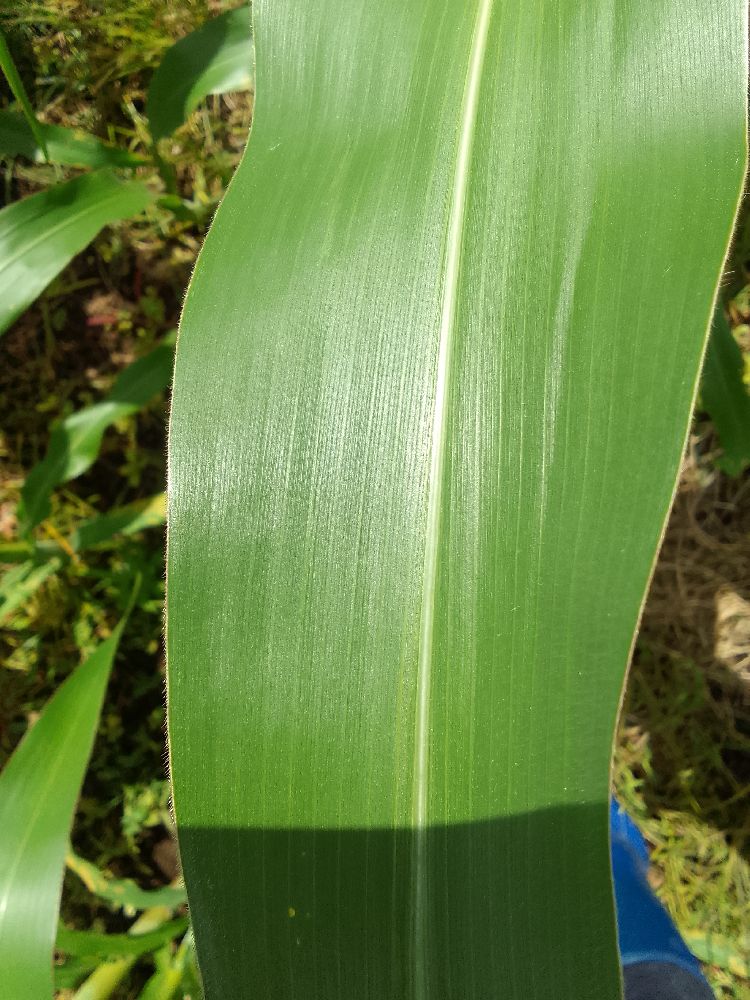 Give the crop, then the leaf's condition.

maize, healthy
